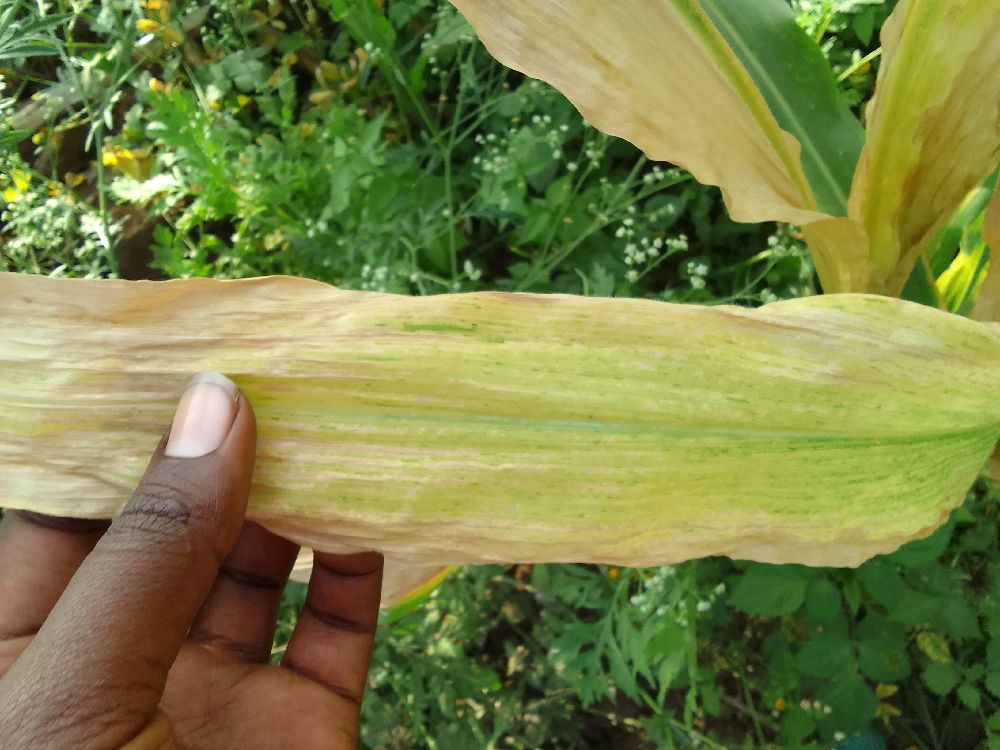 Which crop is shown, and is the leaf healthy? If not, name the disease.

maize, maize lethal necrosis
